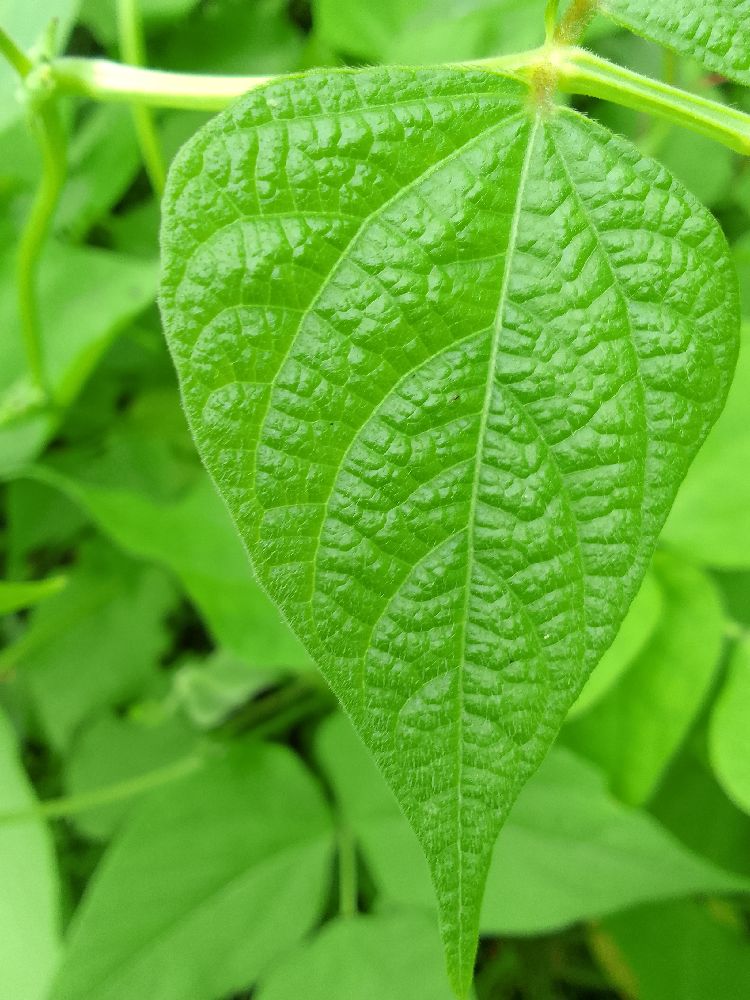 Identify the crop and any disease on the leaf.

common bean, healthy
